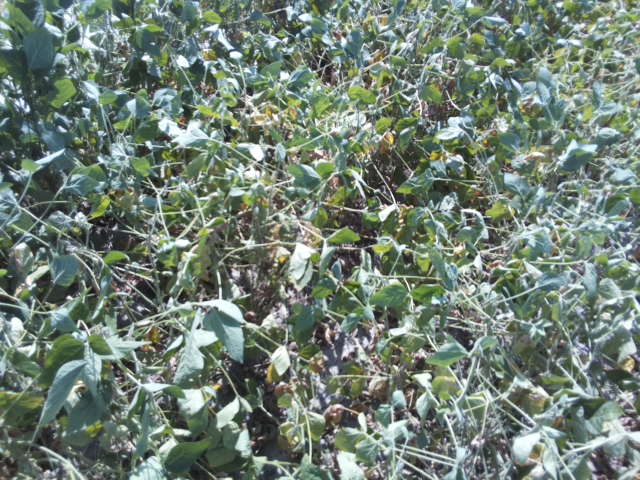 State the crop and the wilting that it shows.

soybean, moderate turgor loss in upper canopy
